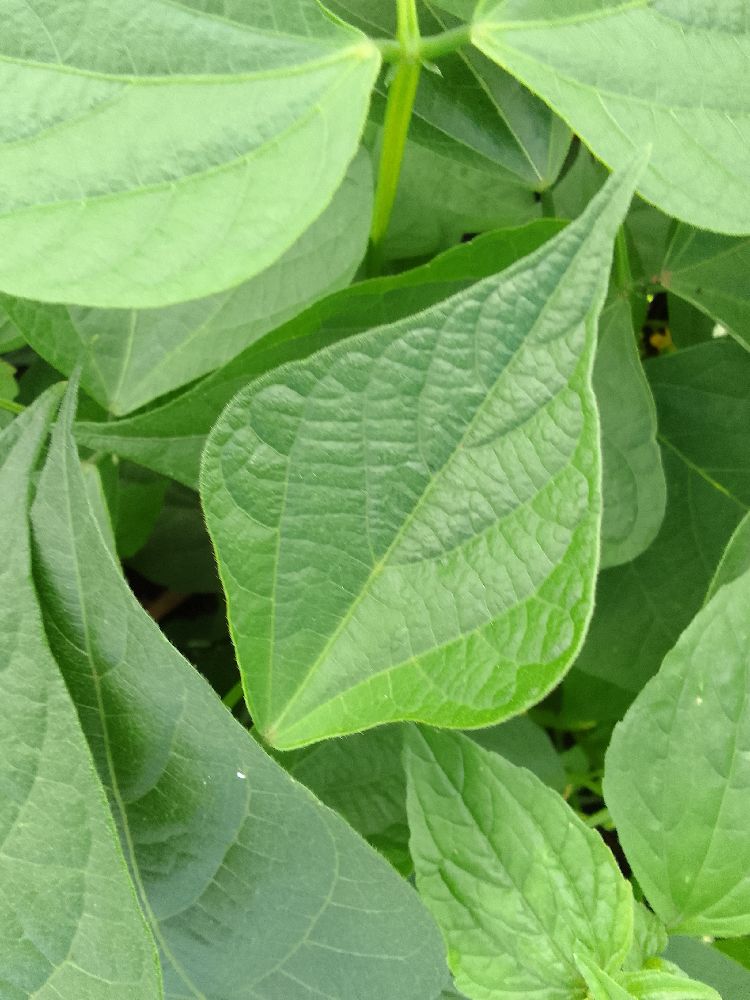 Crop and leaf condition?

common bean, healthy
